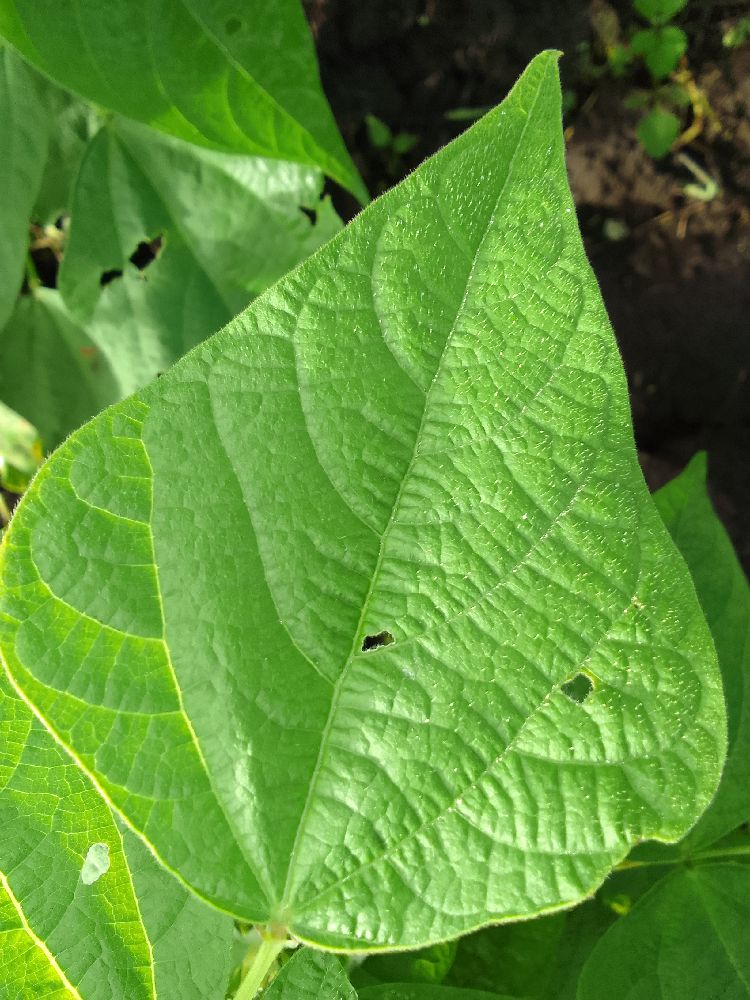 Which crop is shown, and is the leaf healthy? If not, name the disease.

common bean, healthy
